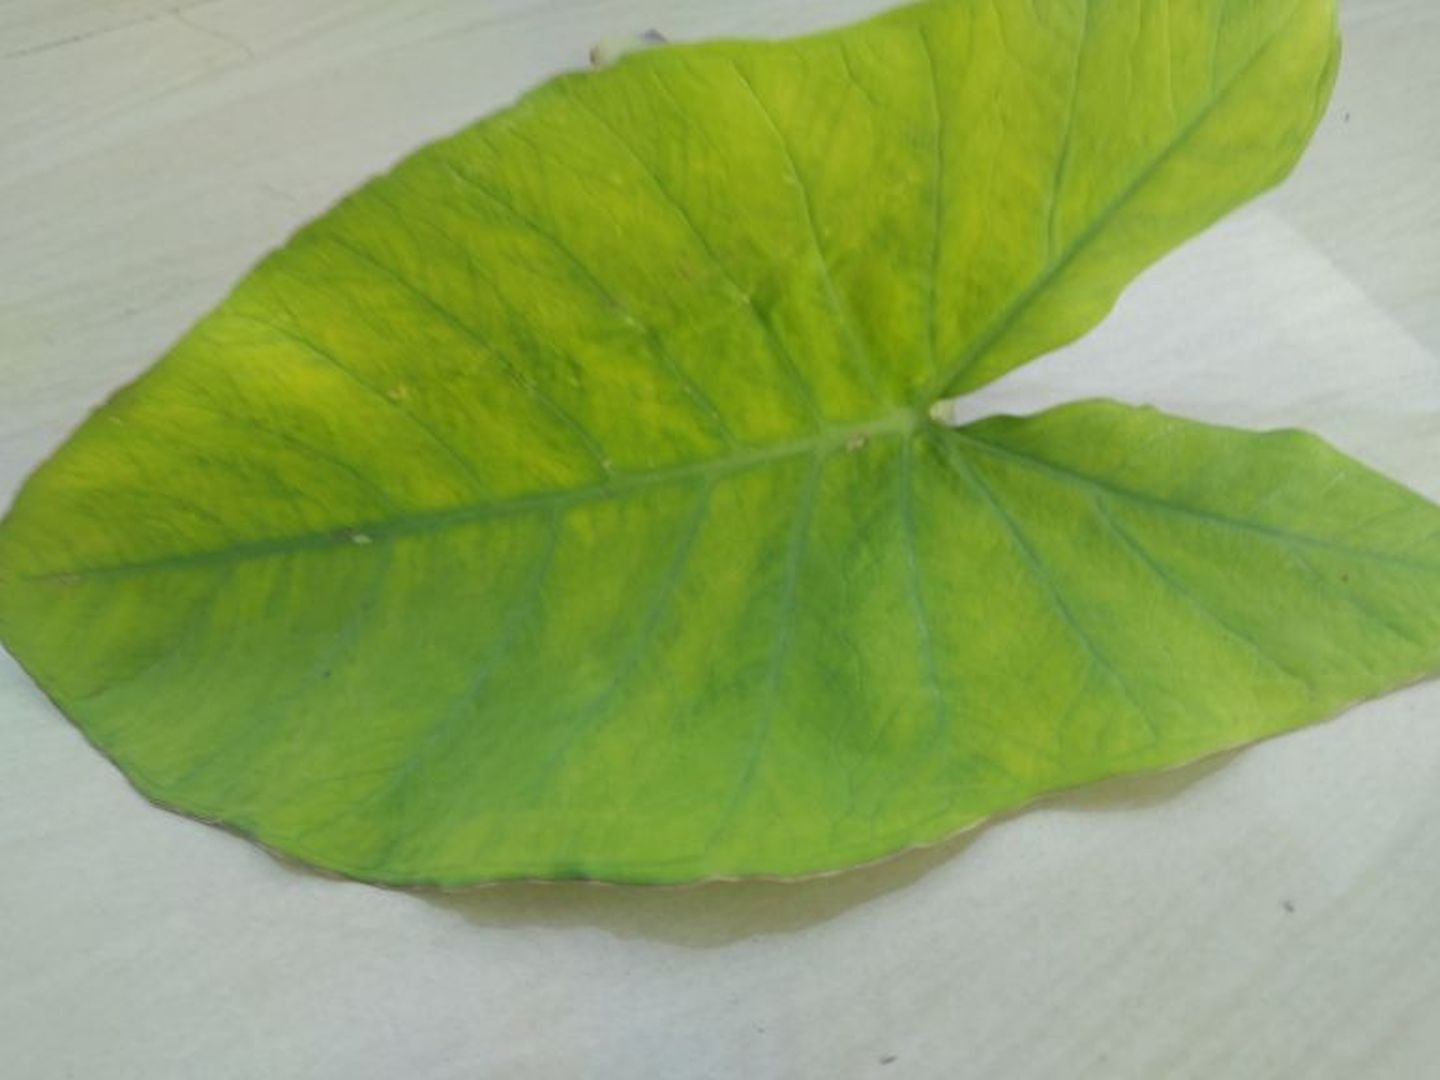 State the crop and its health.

taro, mosaic
